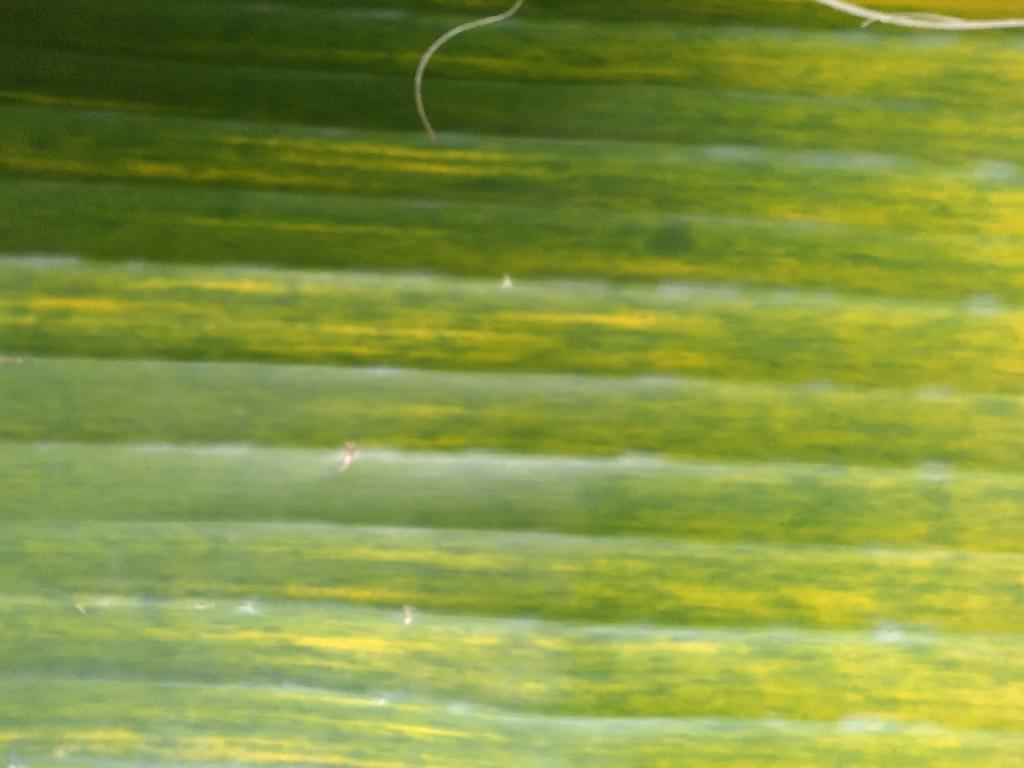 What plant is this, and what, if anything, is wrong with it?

banana, fusarium wilt race 1
